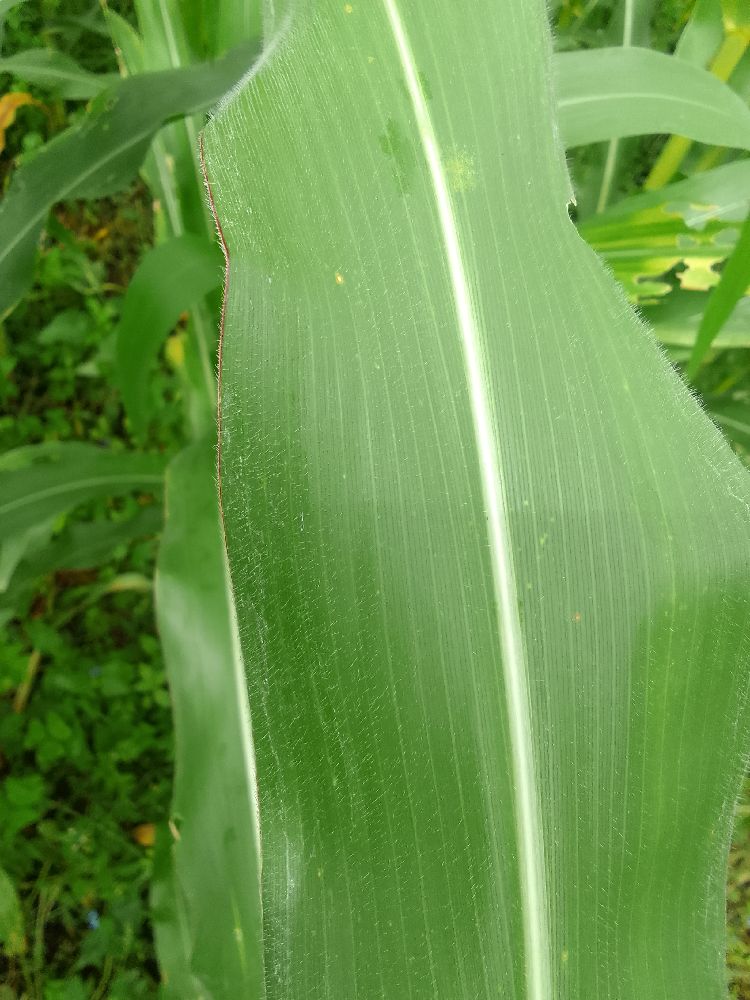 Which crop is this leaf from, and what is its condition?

maize, healthy
